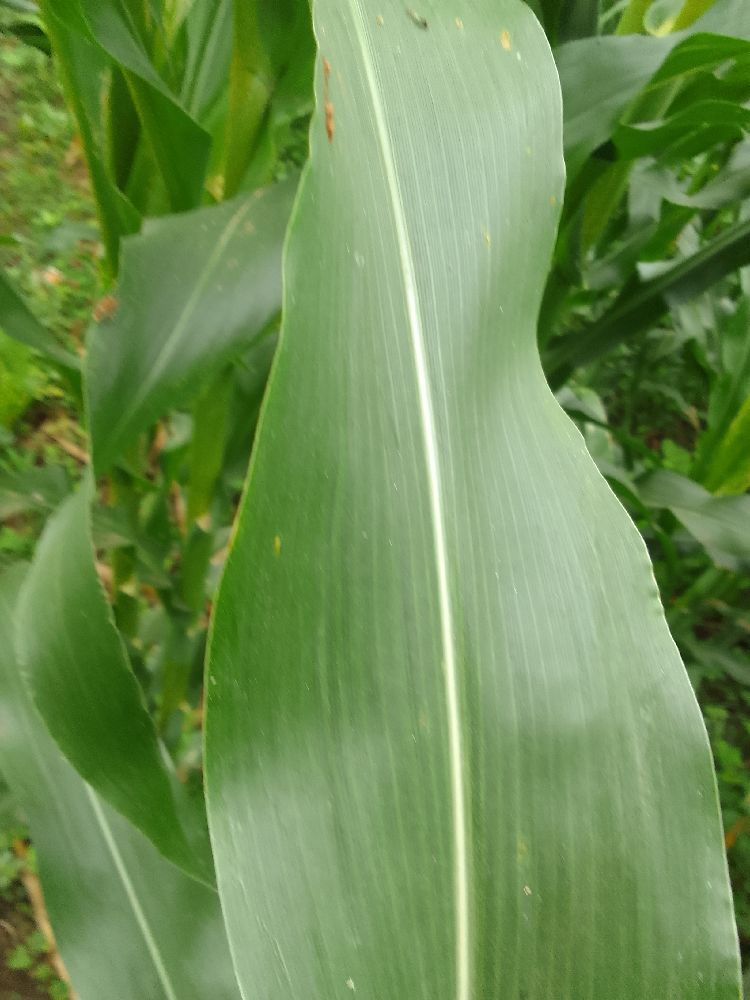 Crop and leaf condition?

maize, healthy
